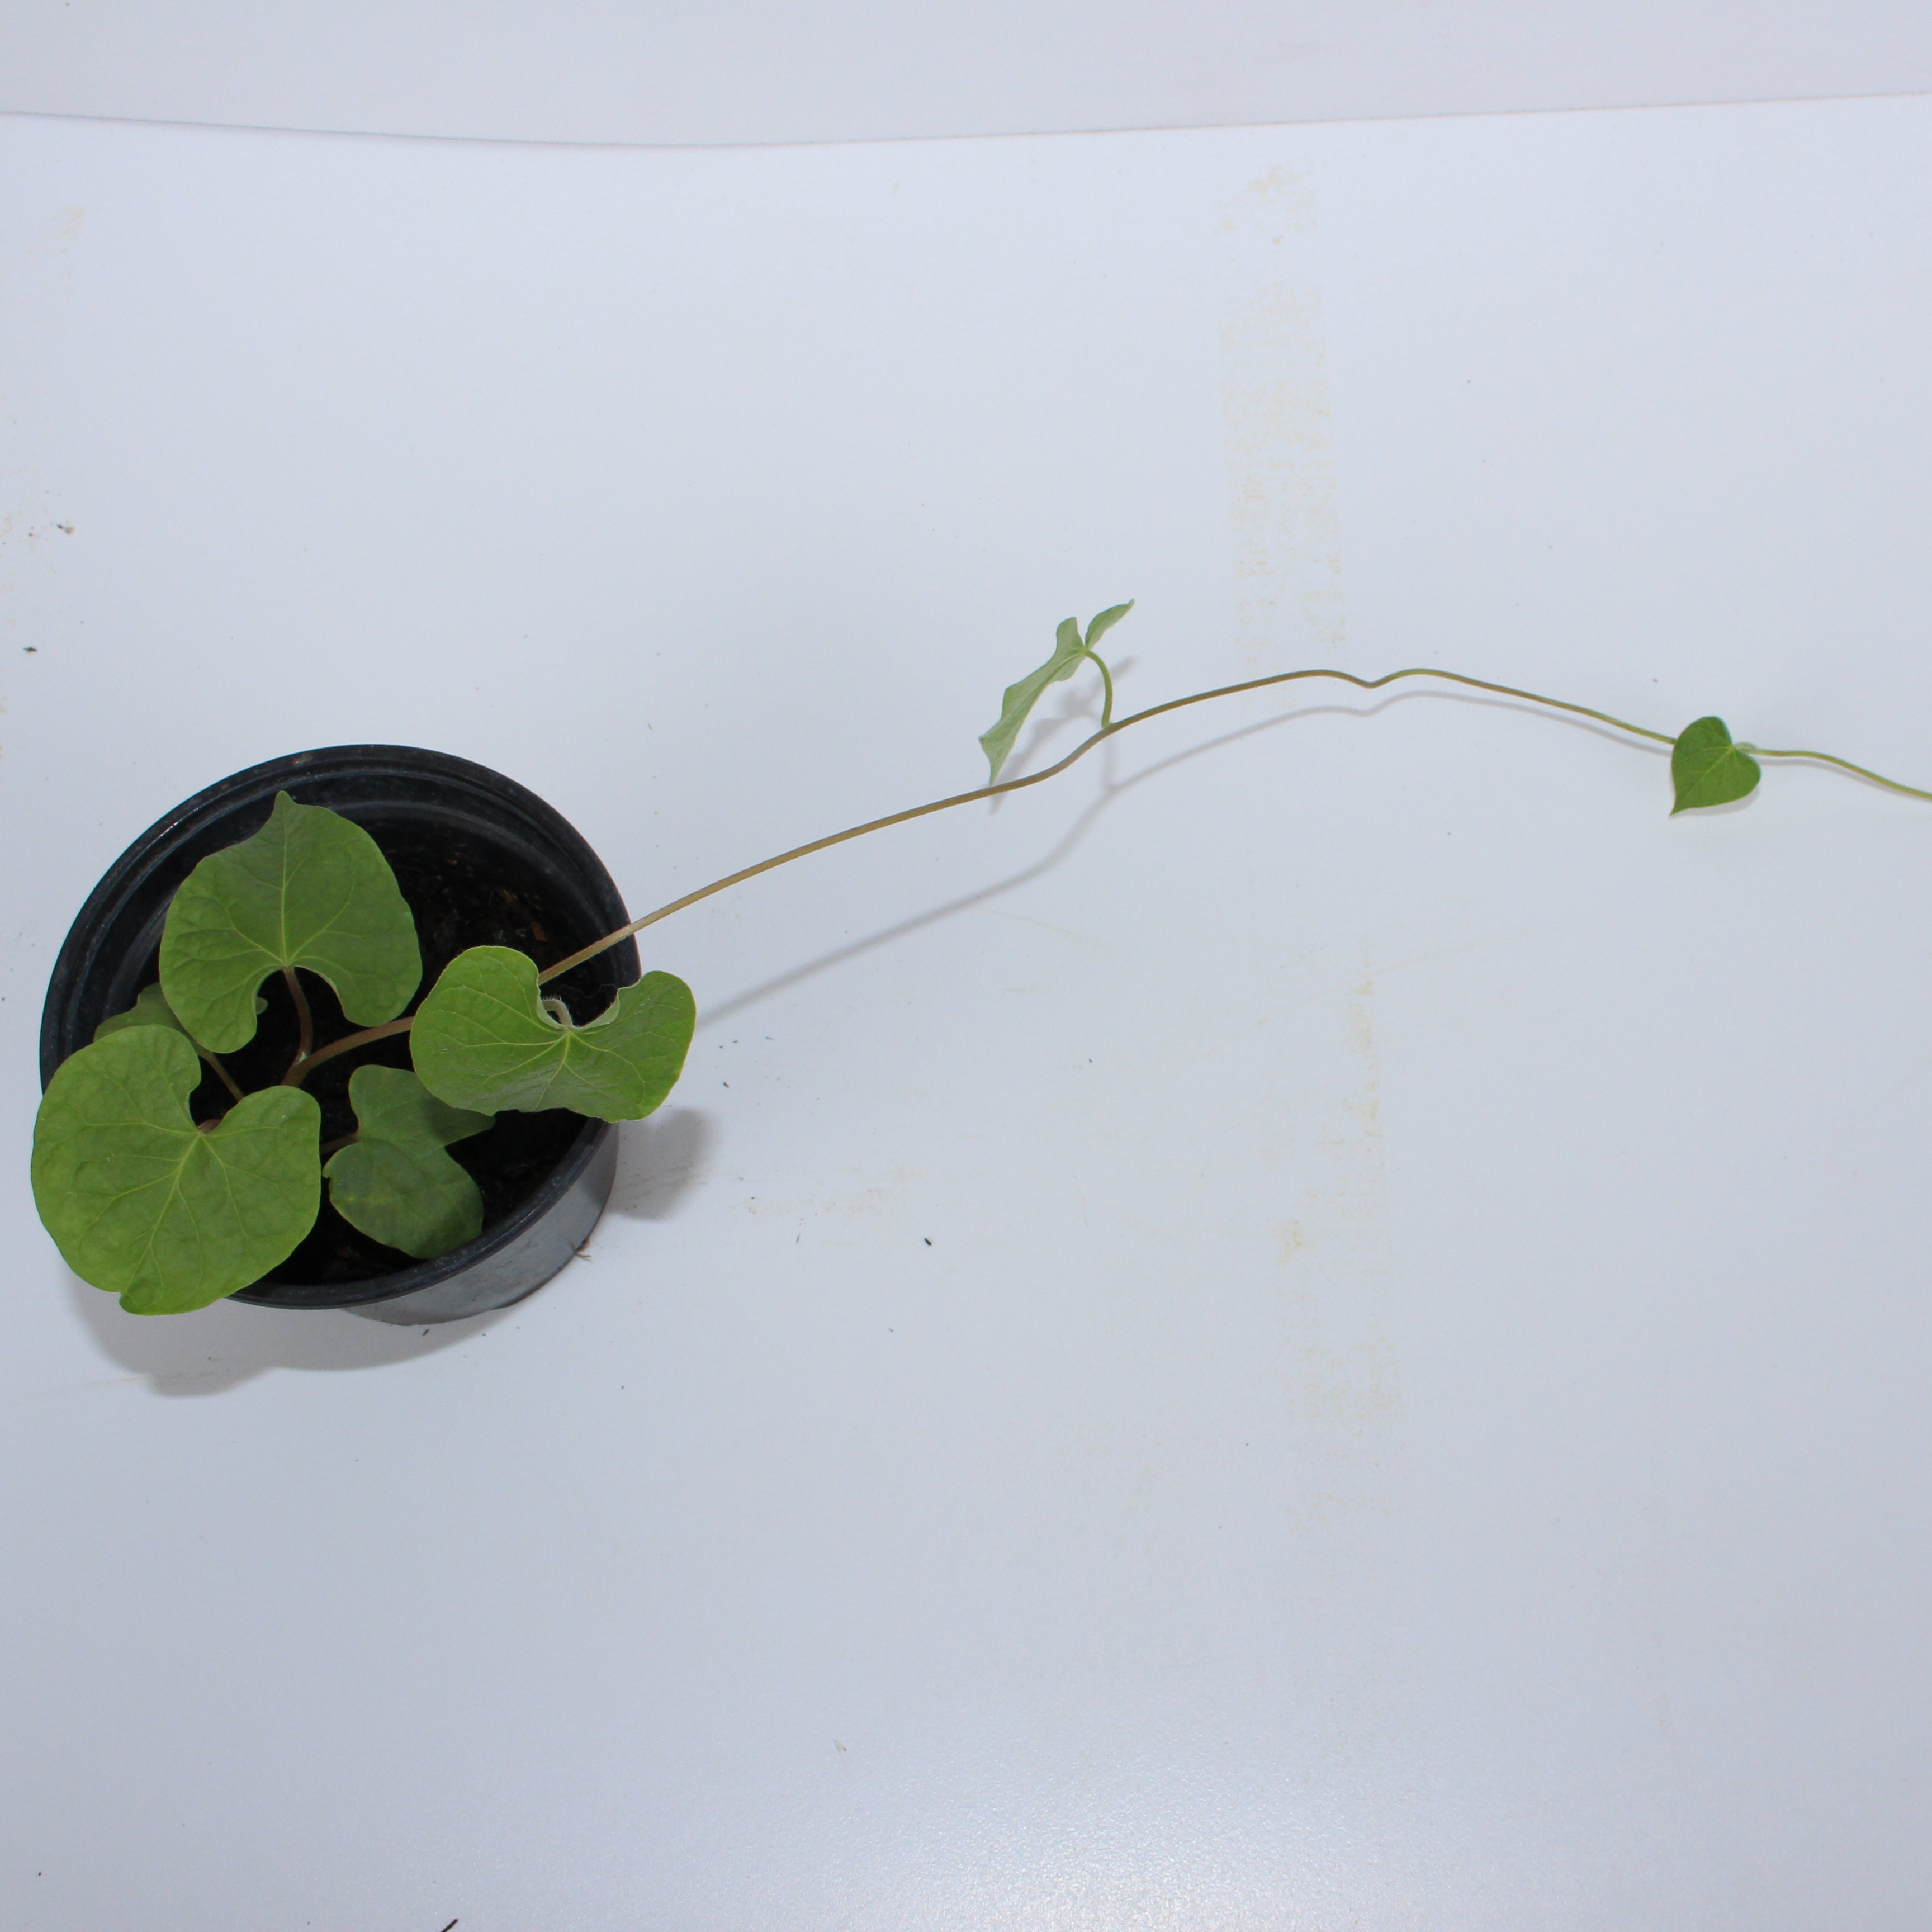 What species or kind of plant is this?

Convolvulus arvensis
